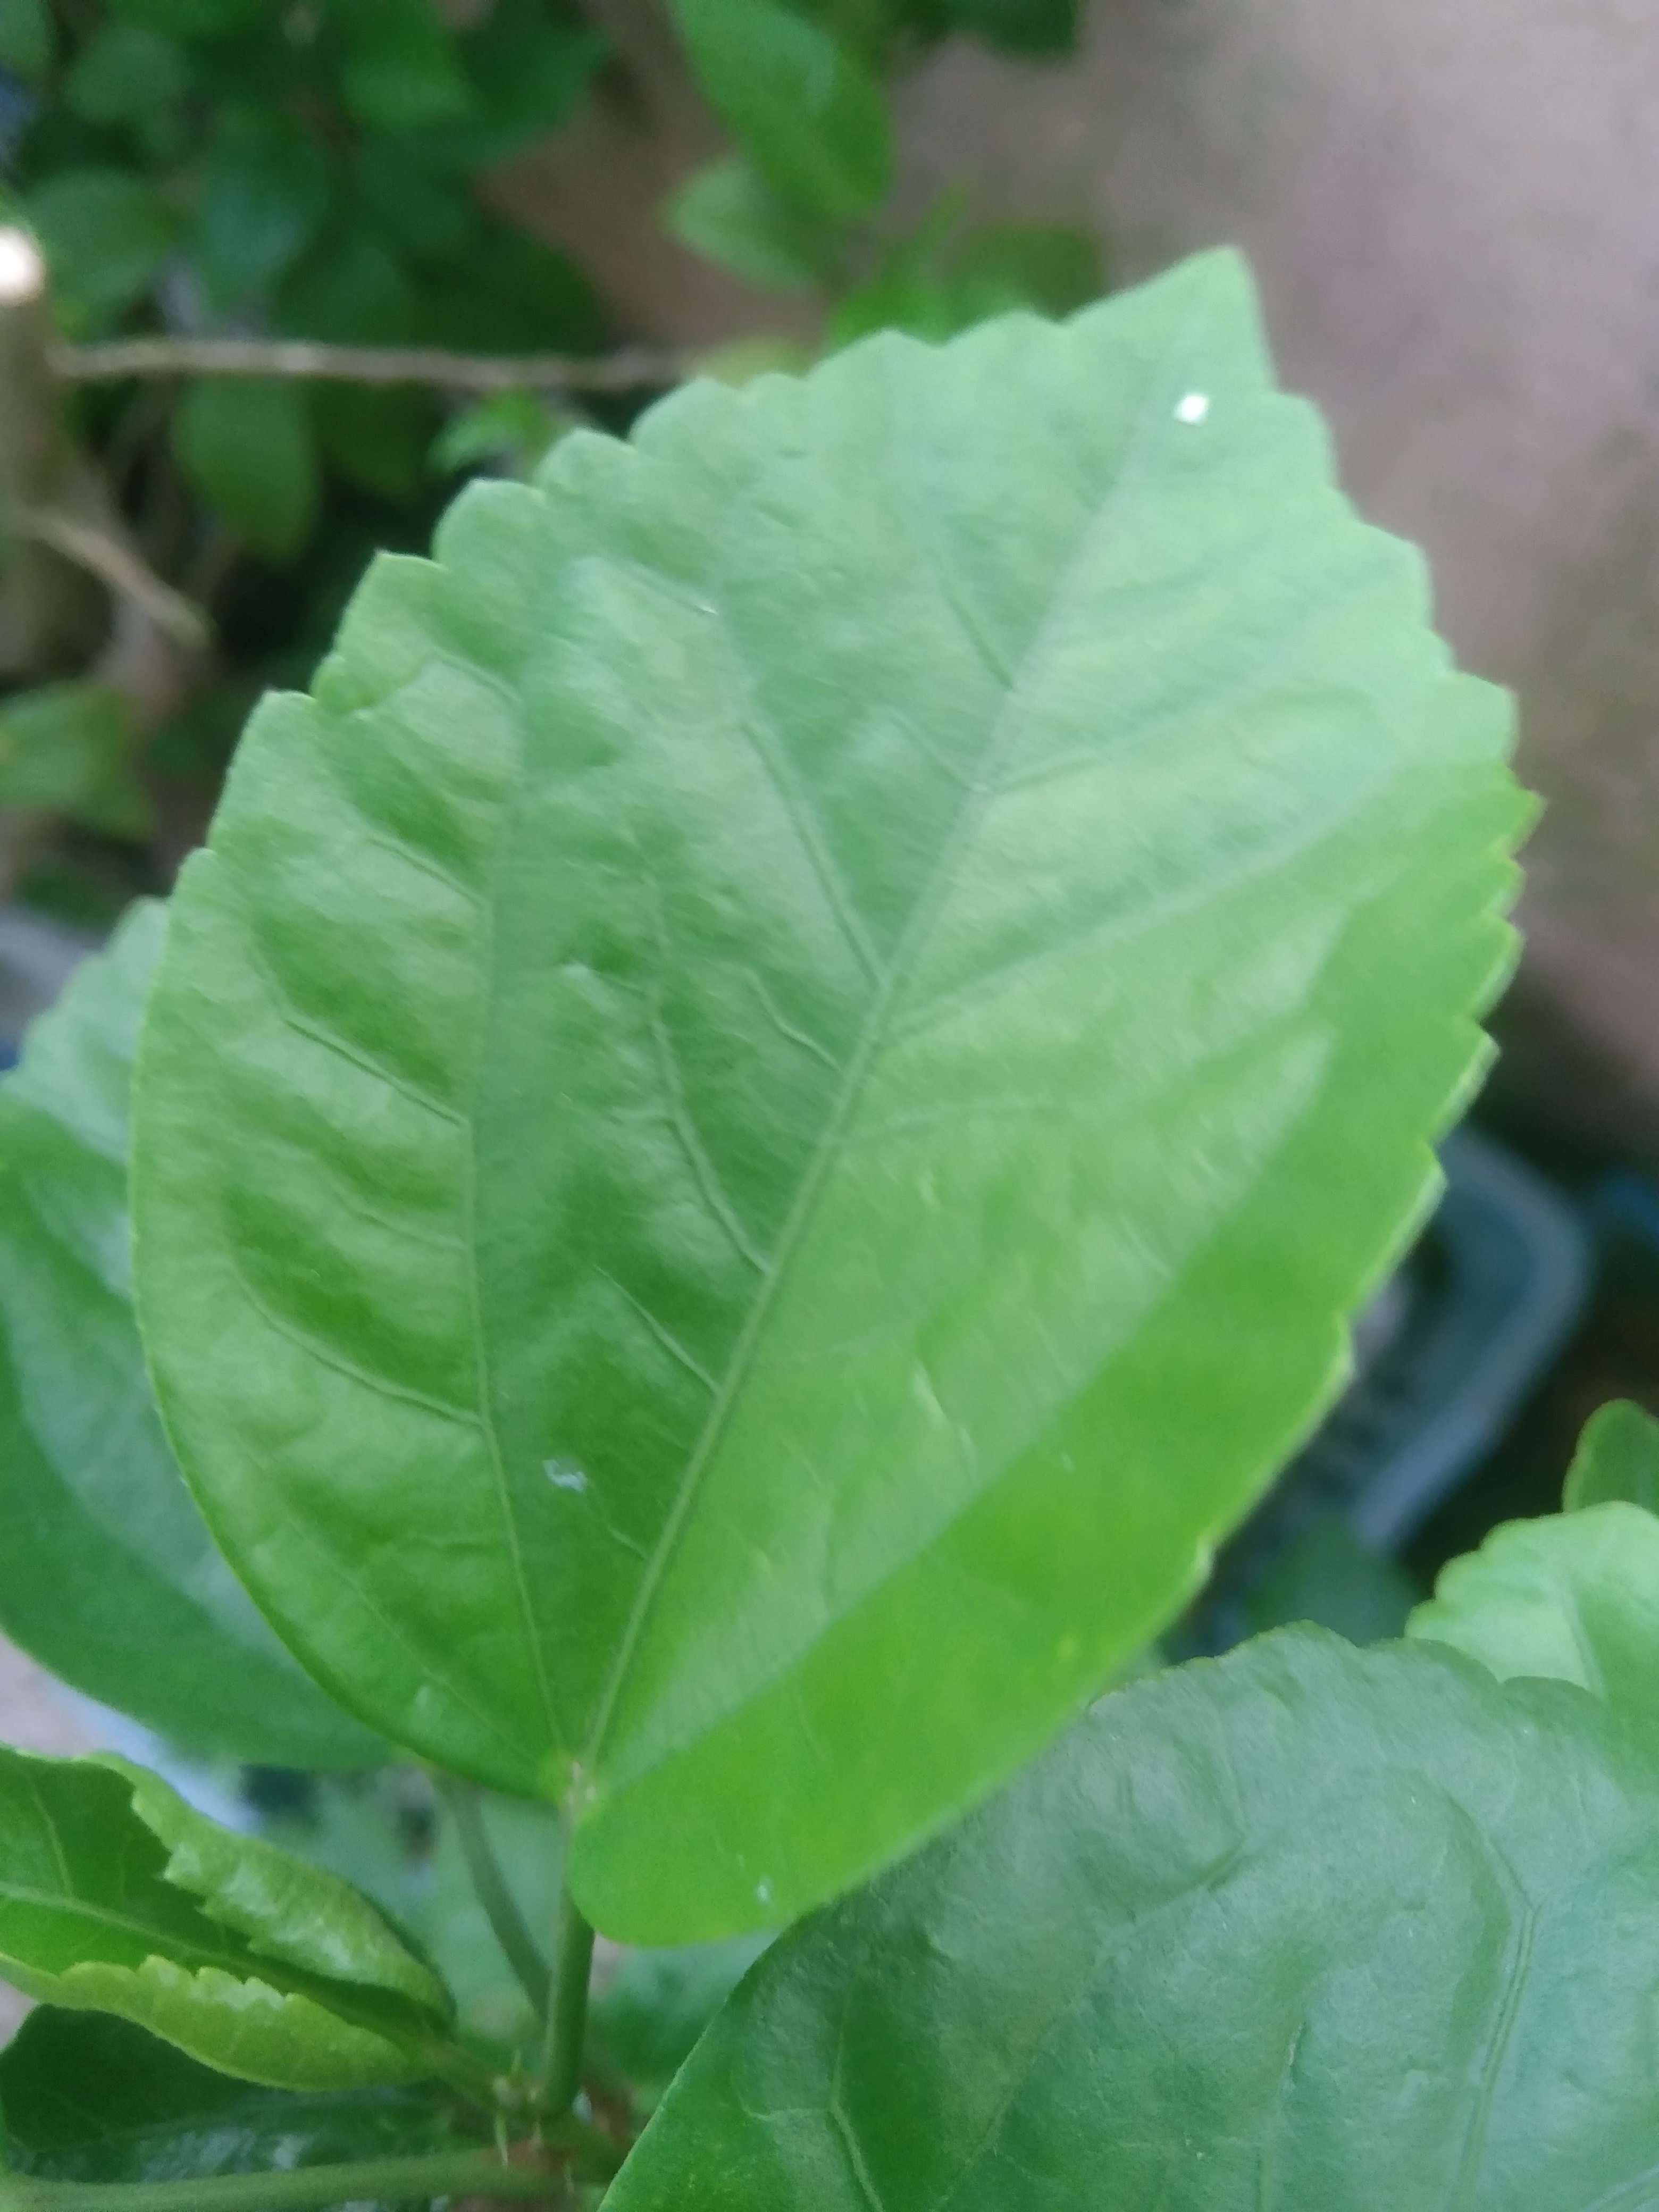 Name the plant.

hibiscus
